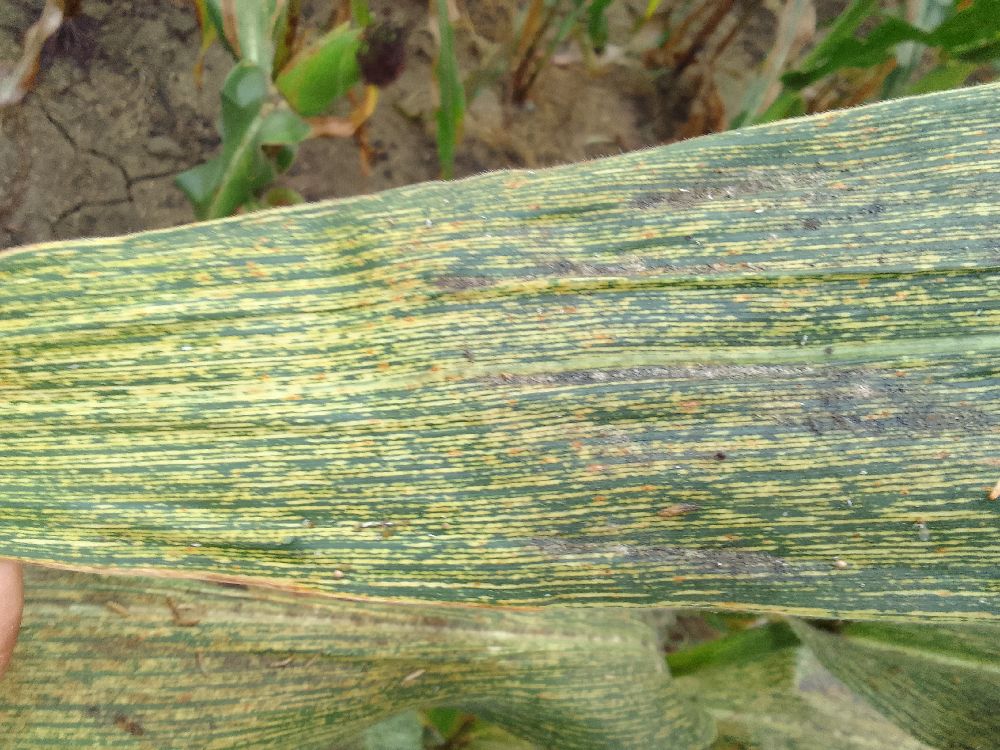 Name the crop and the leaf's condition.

maize, maize streak virus
